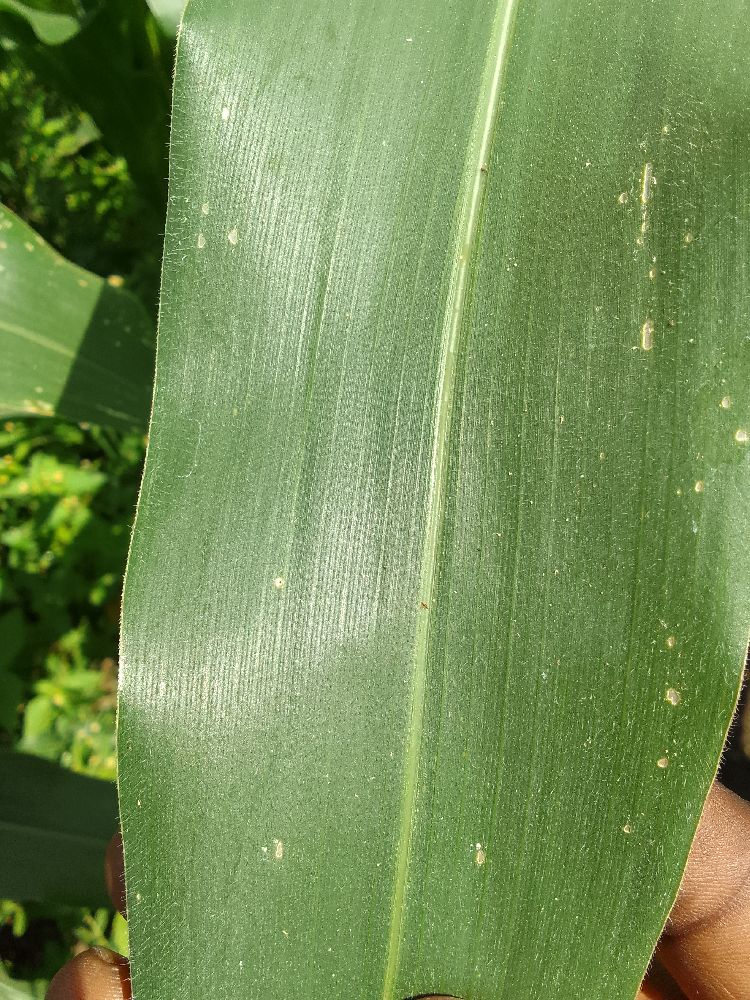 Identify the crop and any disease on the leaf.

maize, healthy
